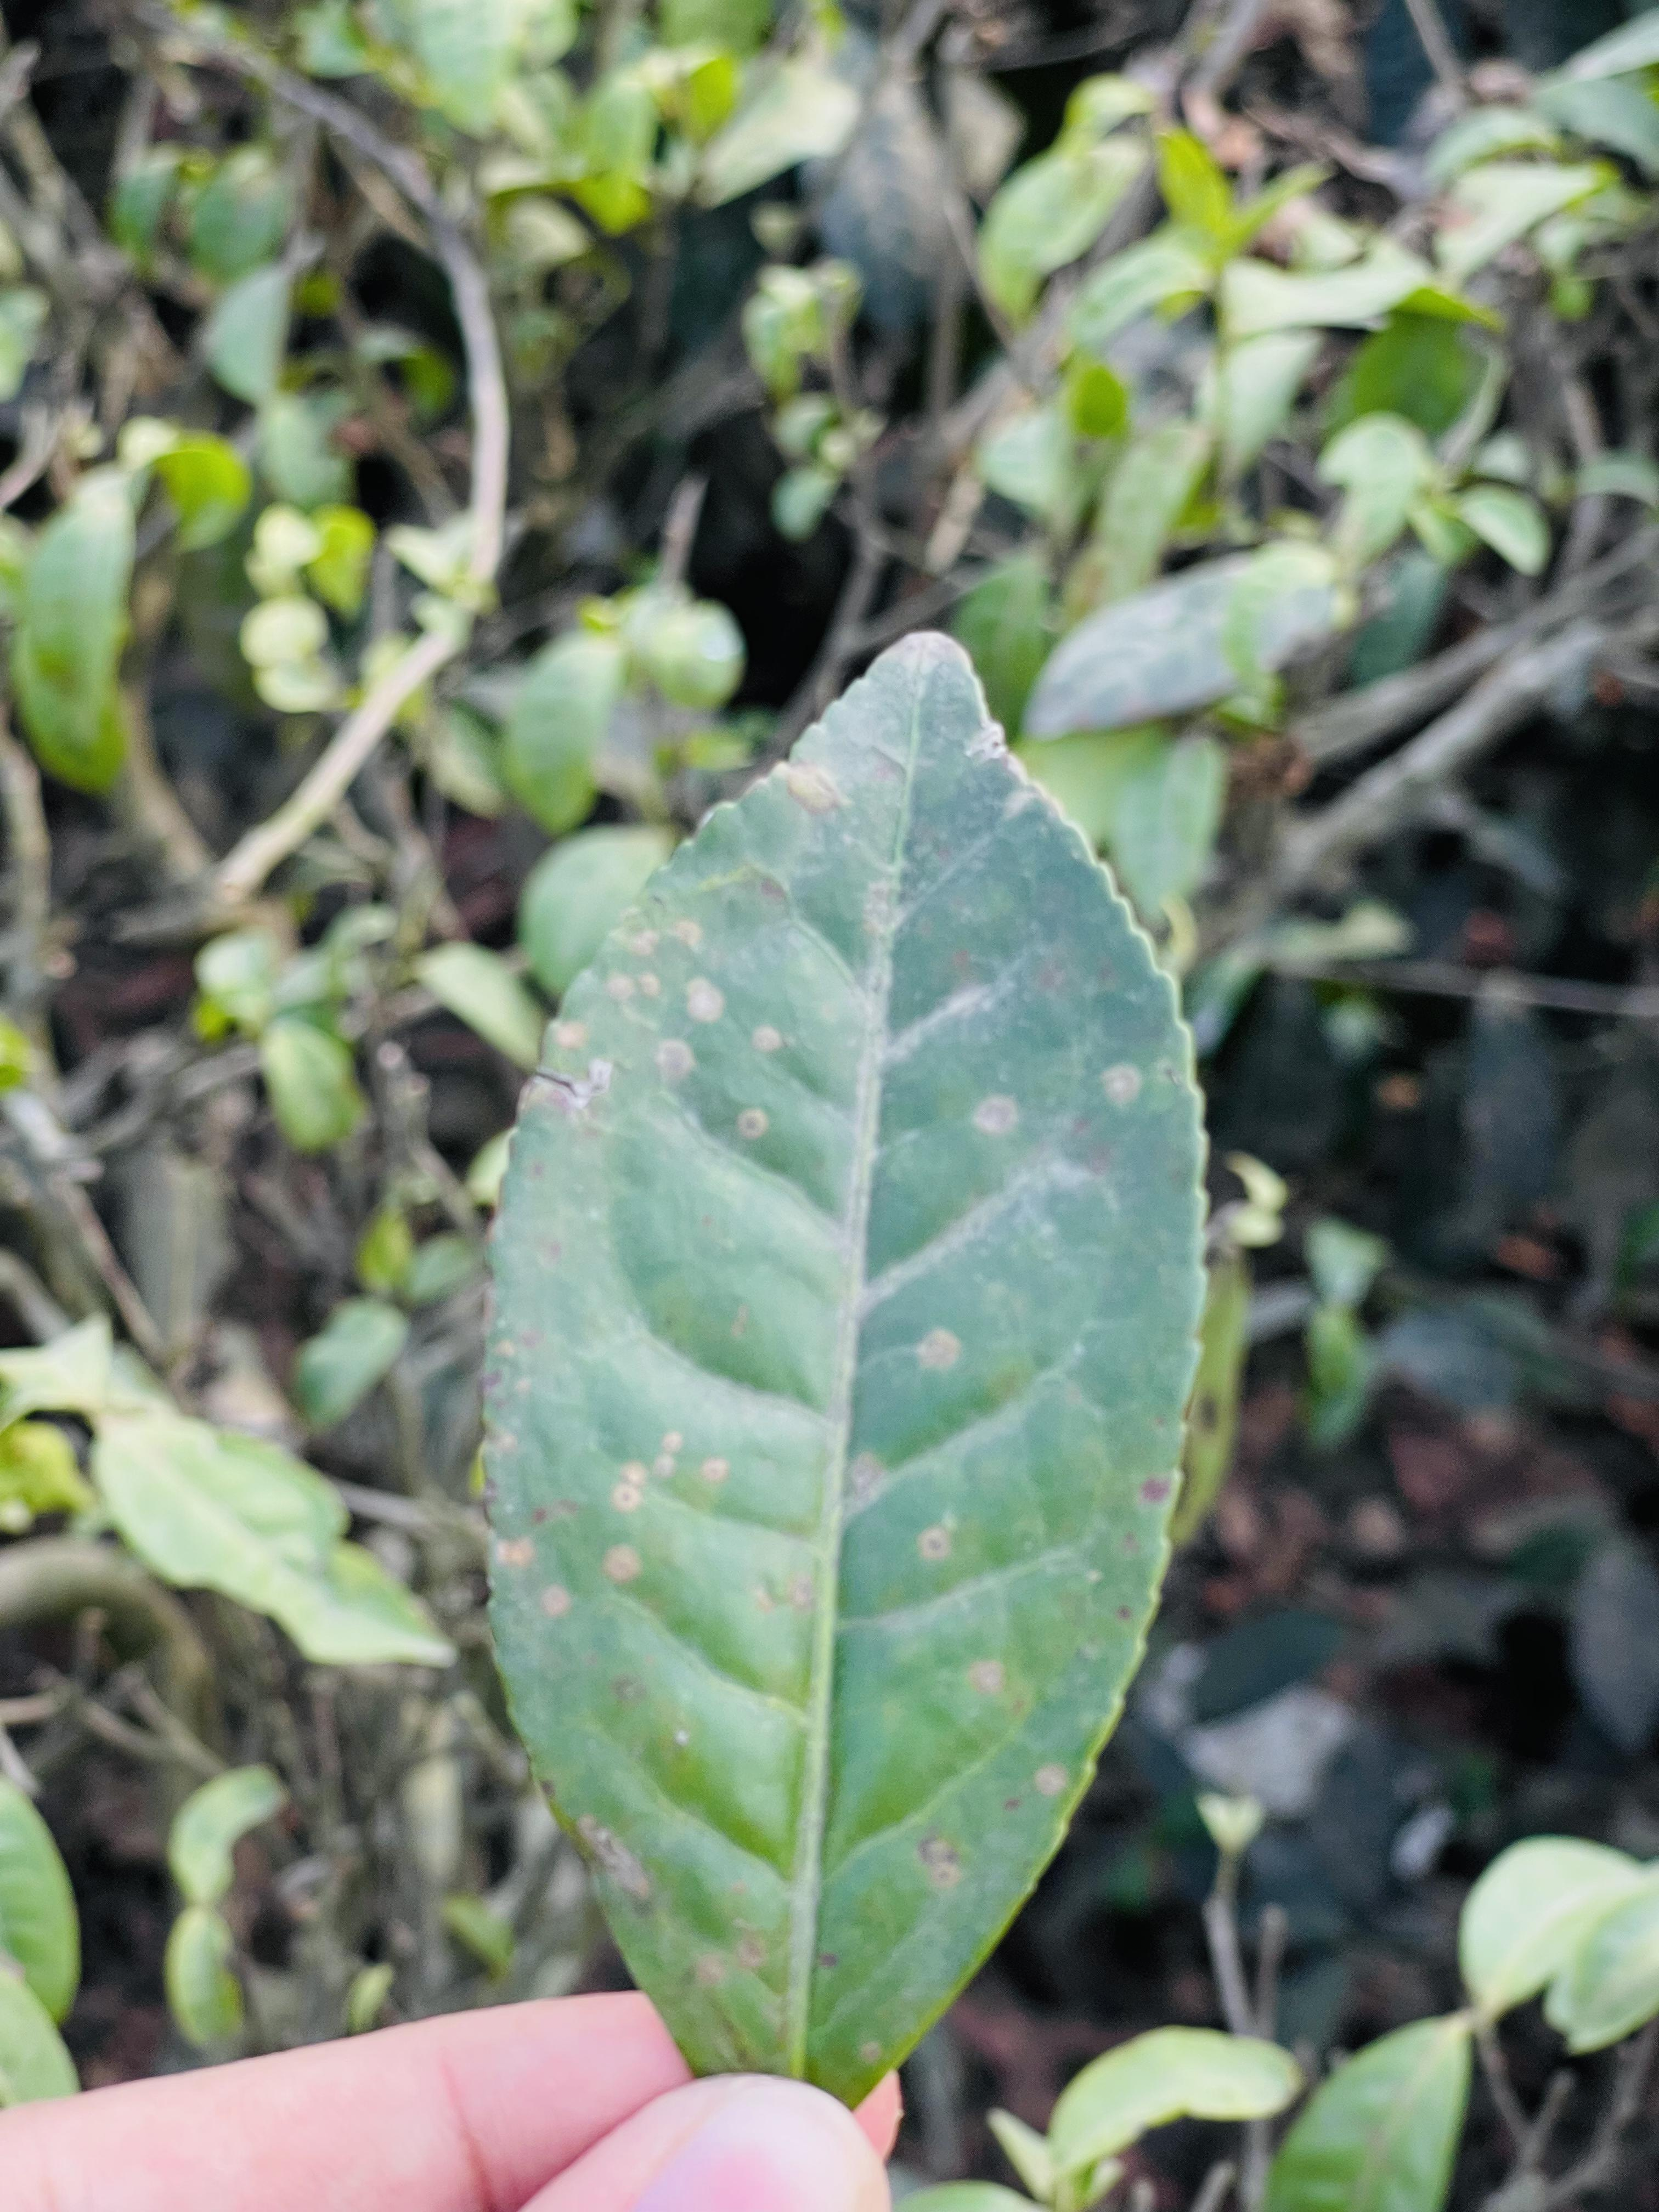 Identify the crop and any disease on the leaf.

tea, red rust
